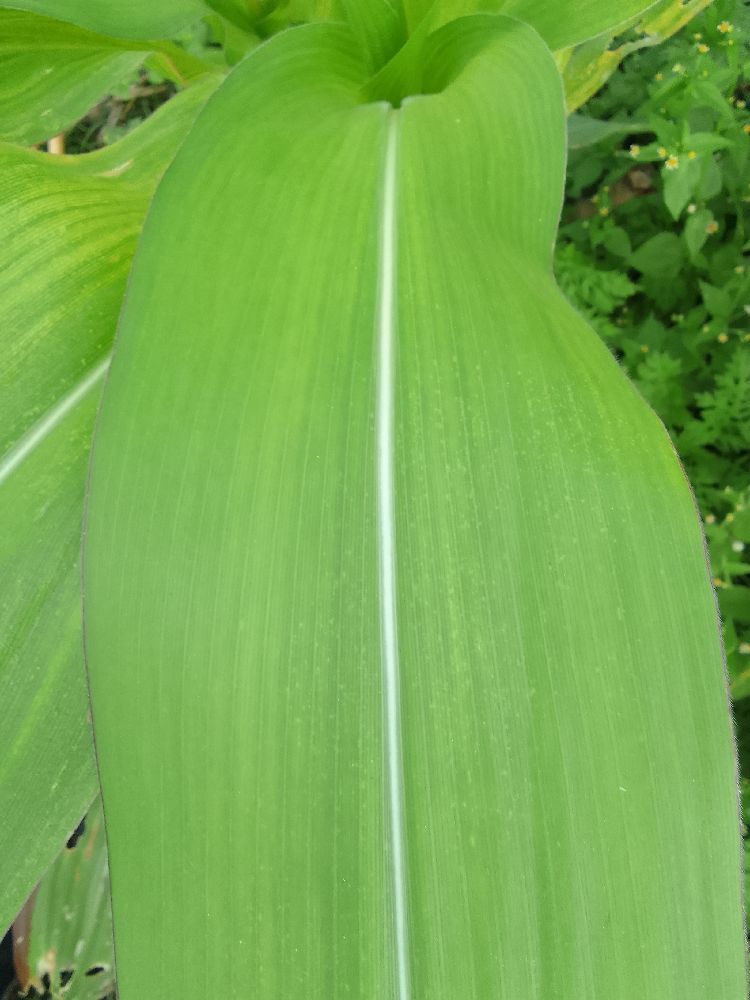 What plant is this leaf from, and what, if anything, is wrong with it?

maize, maize lethal necrosis
